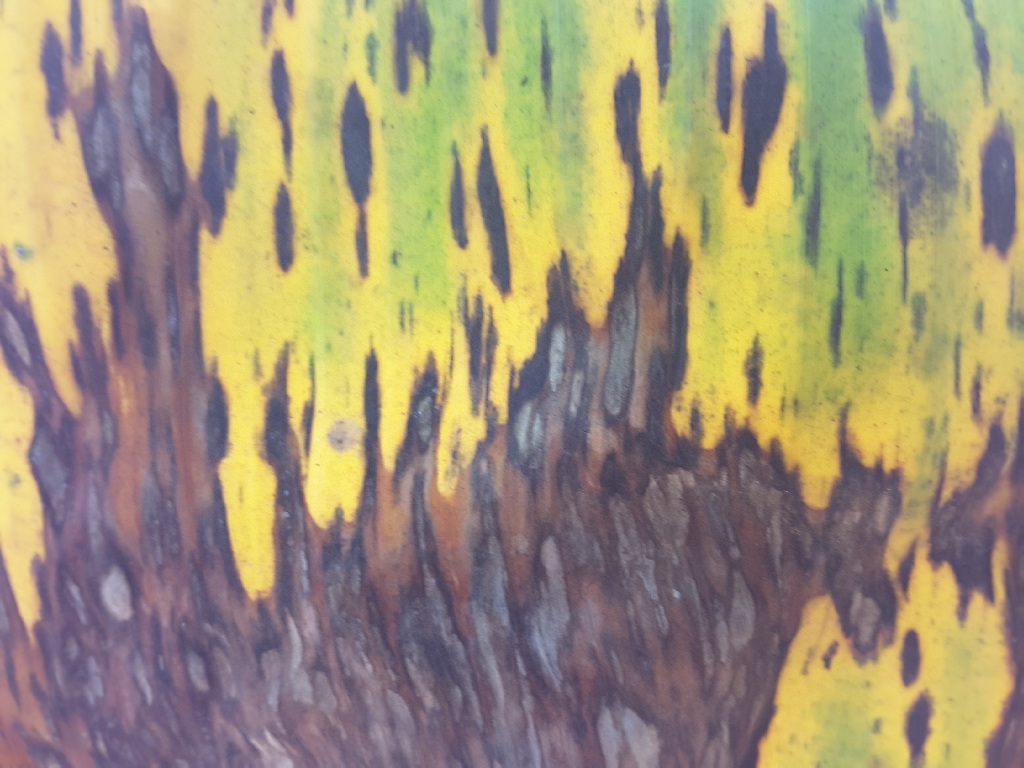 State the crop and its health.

banana, black sigatoka
